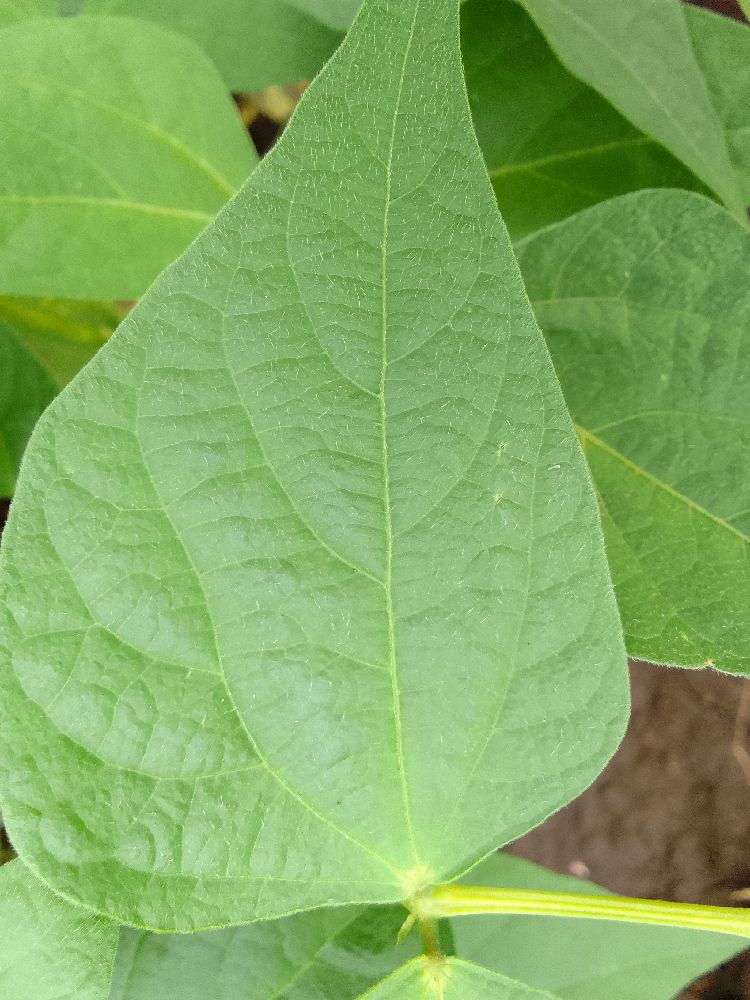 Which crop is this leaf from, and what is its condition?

common bean, healthy
